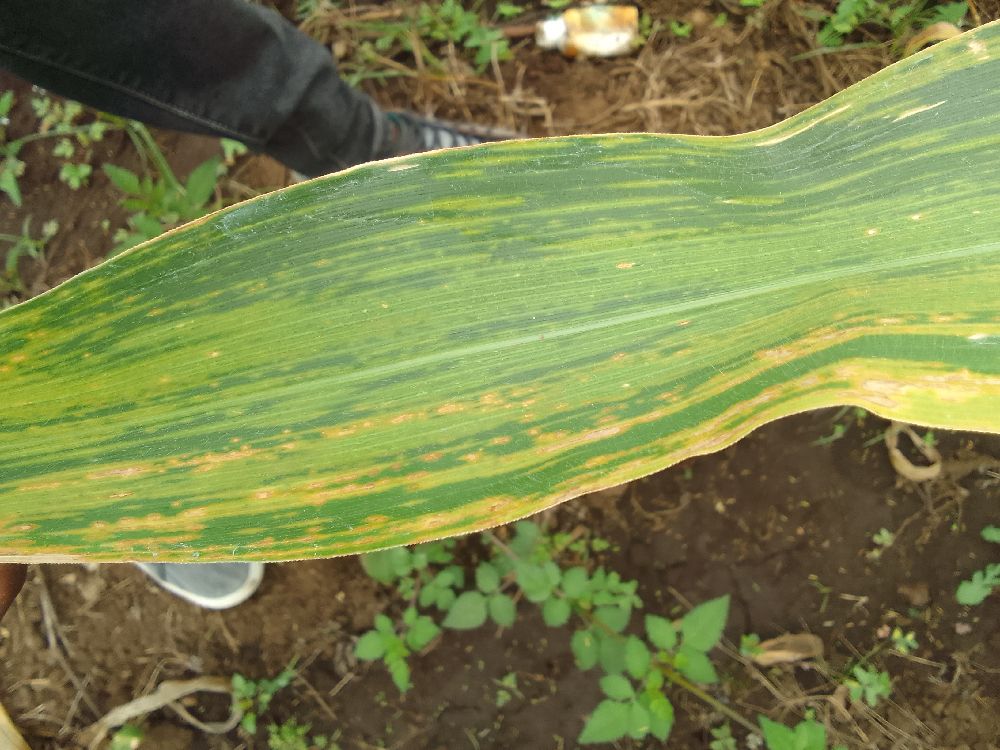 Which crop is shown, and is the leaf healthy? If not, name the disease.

maize, maize lethal necrosis
